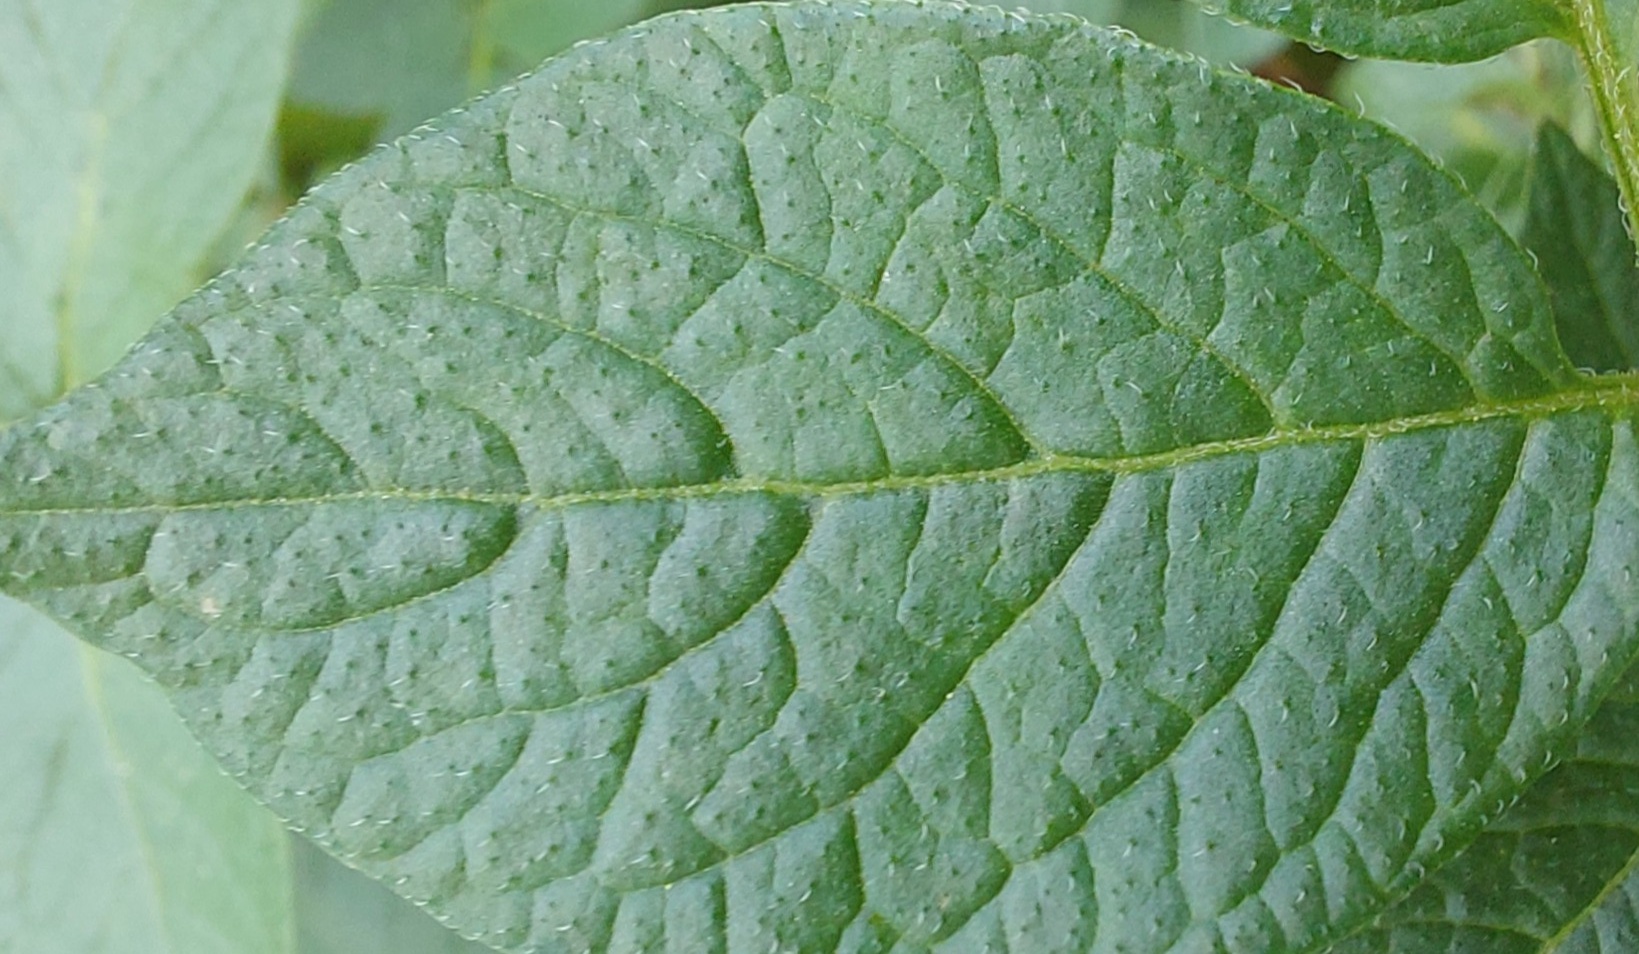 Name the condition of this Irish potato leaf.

healthy
